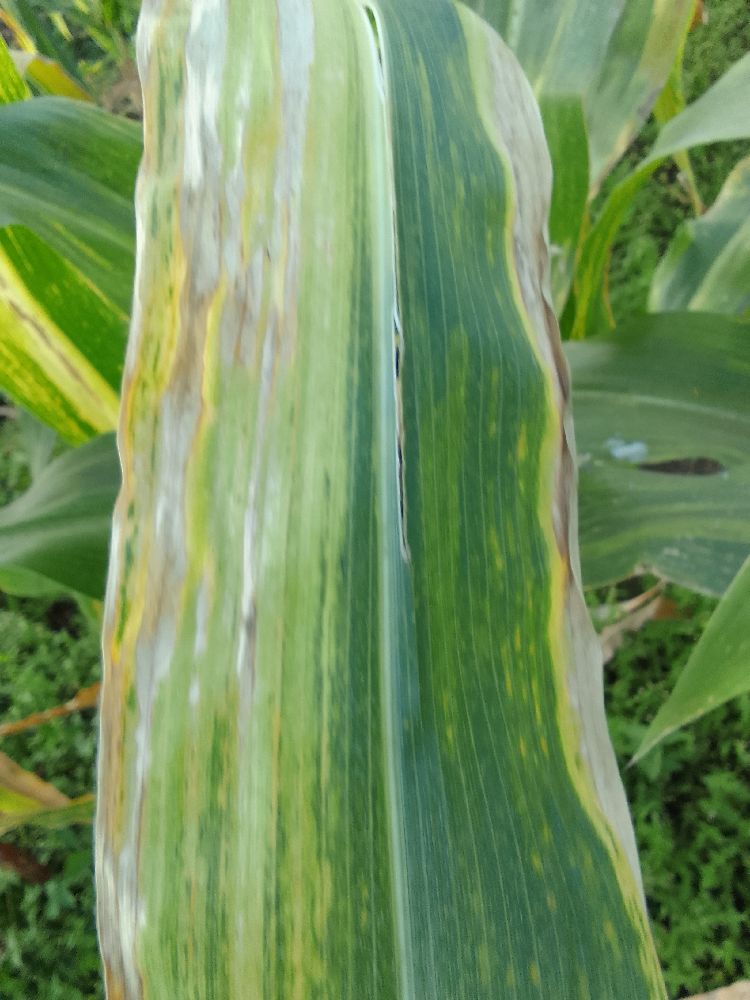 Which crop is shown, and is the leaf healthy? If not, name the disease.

maize, maize lethal necrosis
